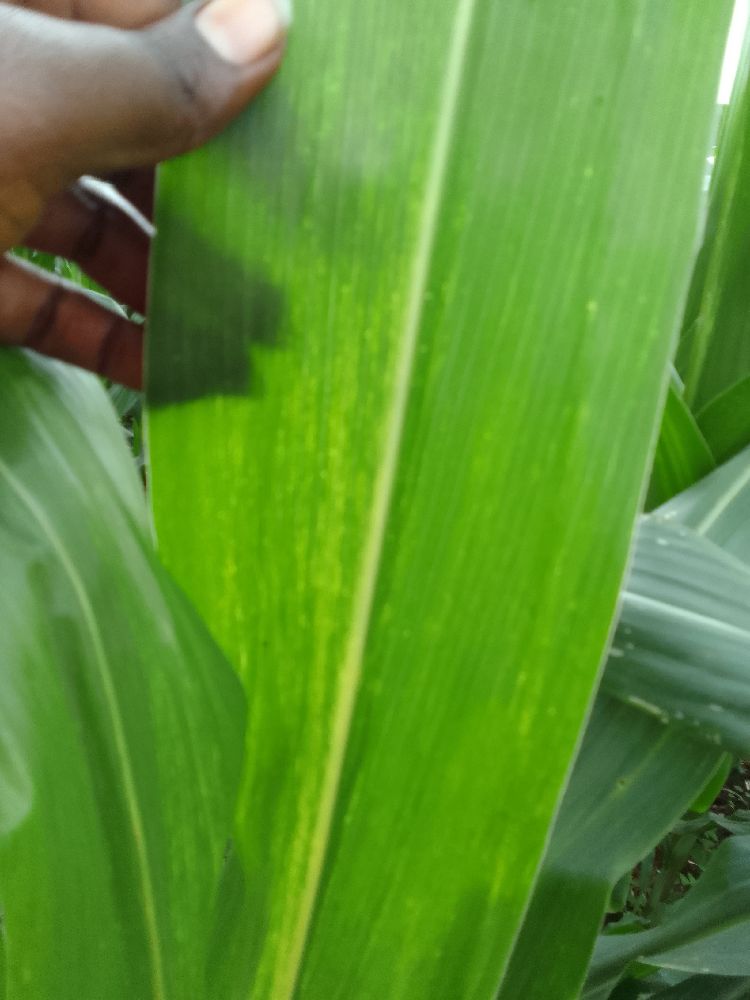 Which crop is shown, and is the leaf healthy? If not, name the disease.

maize, maize lethal necrosis
